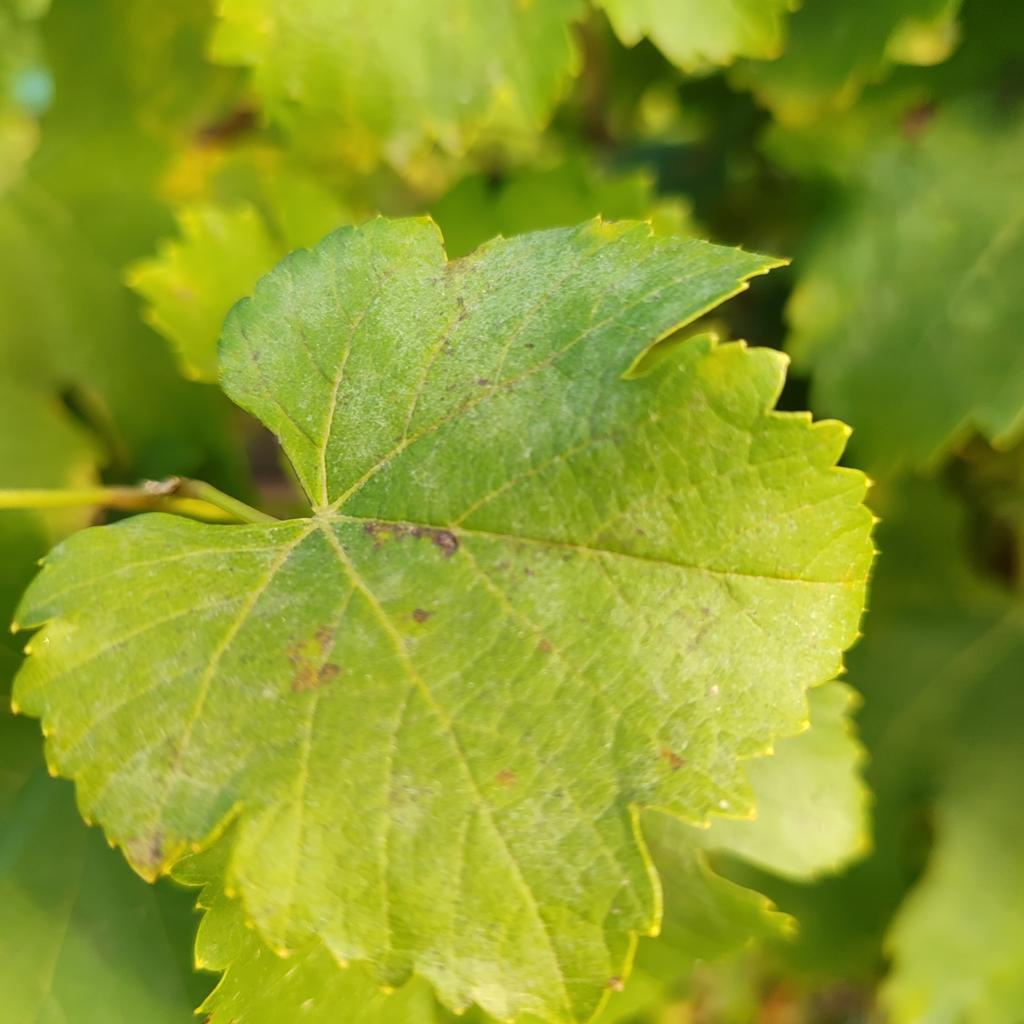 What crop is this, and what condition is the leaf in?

grapevine, powdery mildew
